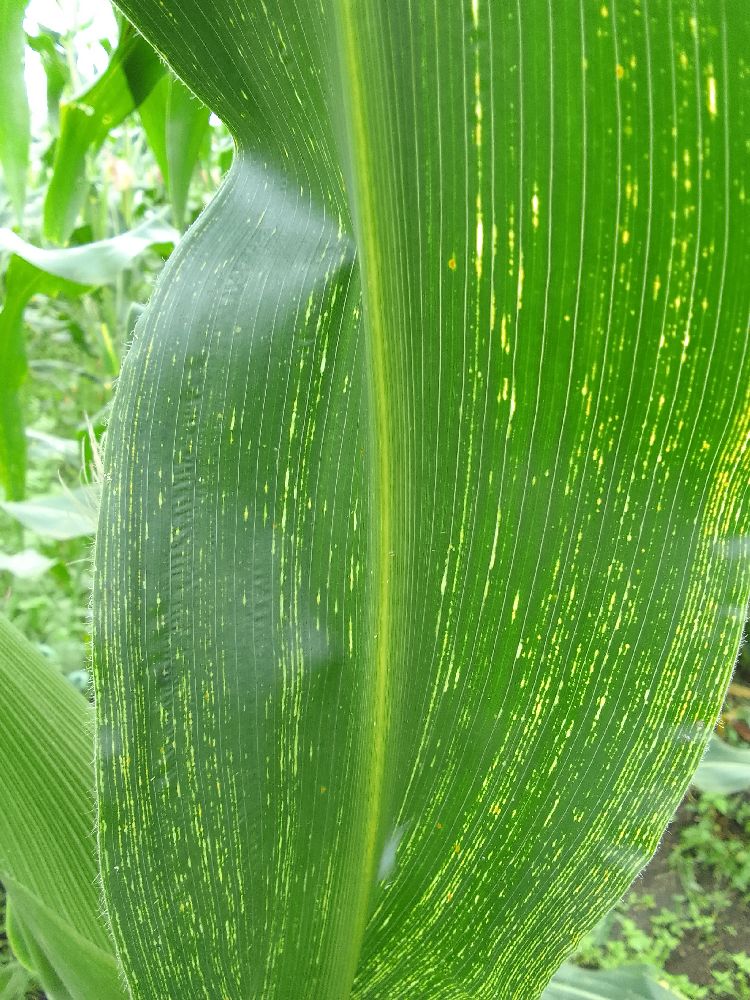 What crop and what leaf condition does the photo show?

maize, maize streak virus
